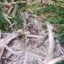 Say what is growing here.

grass
